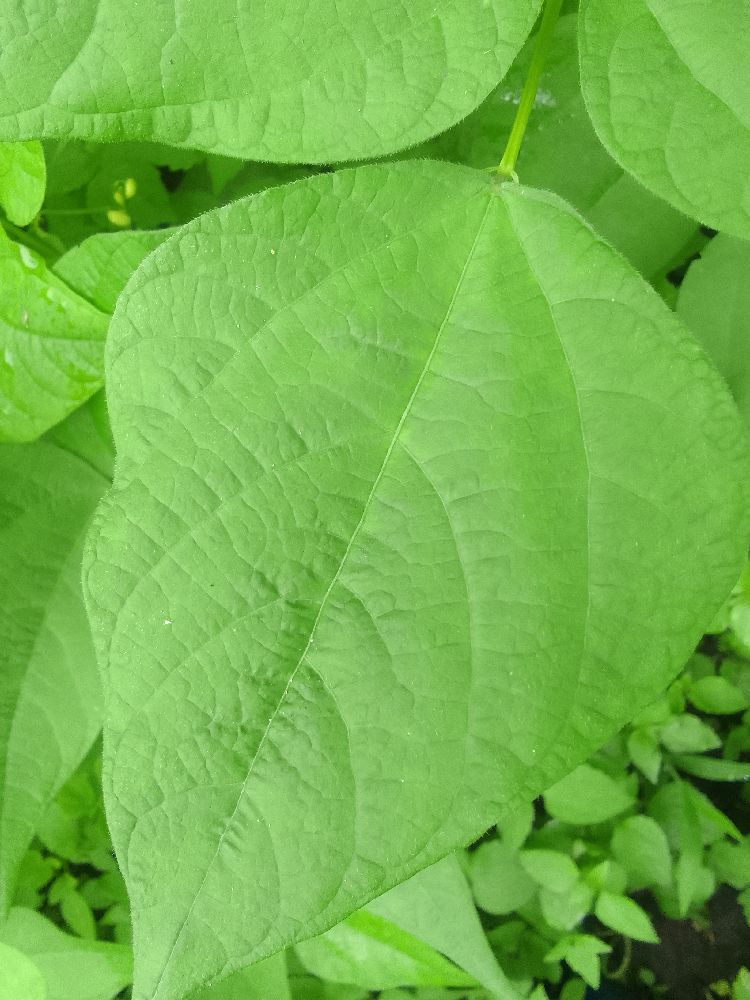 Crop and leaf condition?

common bean, healthy
